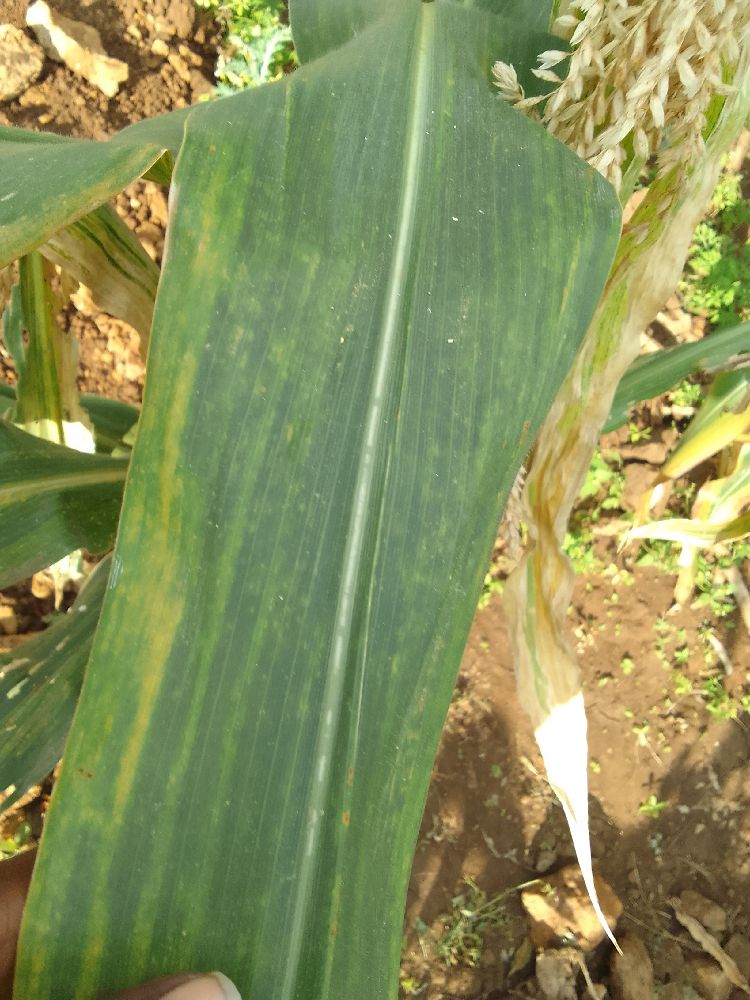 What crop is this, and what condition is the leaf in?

maize, maize lethal necrosis
